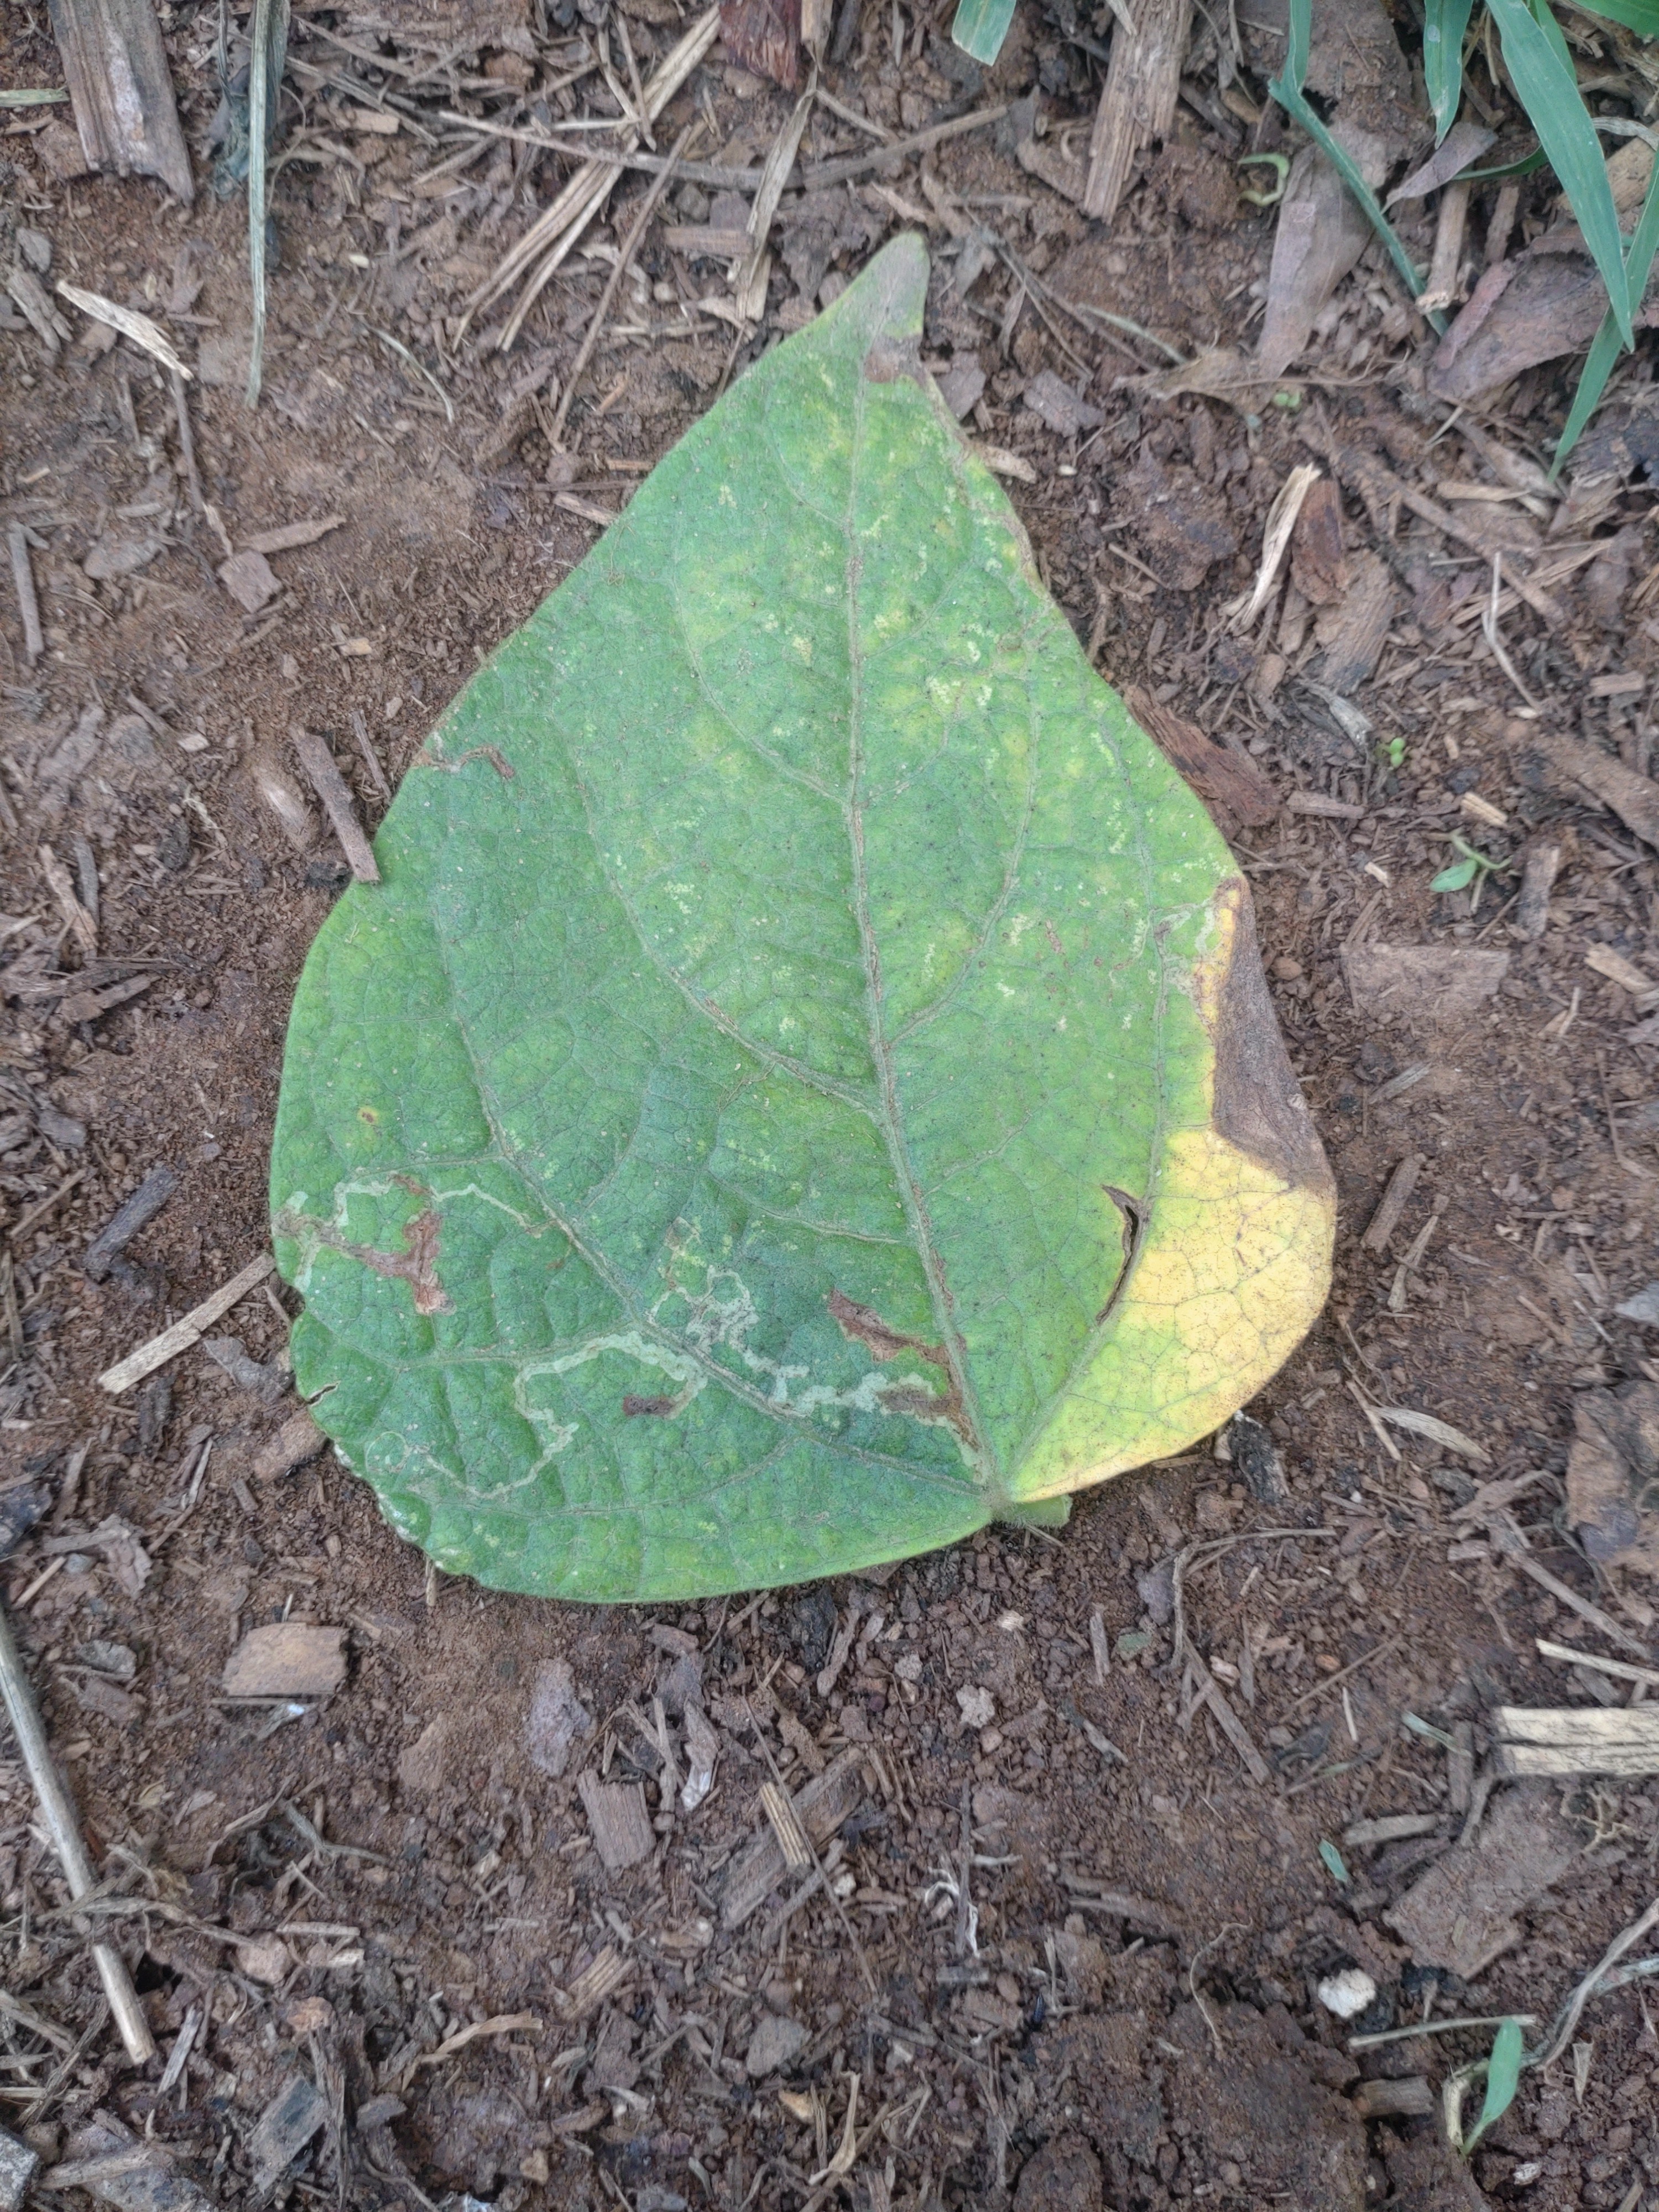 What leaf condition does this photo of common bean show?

rust
